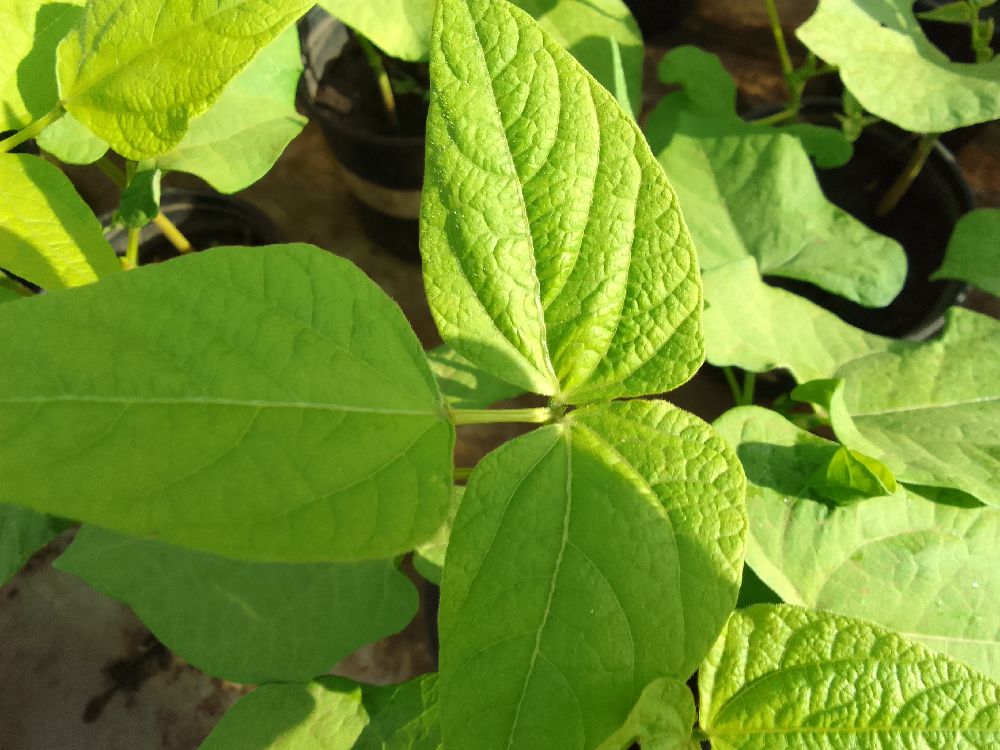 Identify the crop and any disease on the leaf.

common bean, healthy
